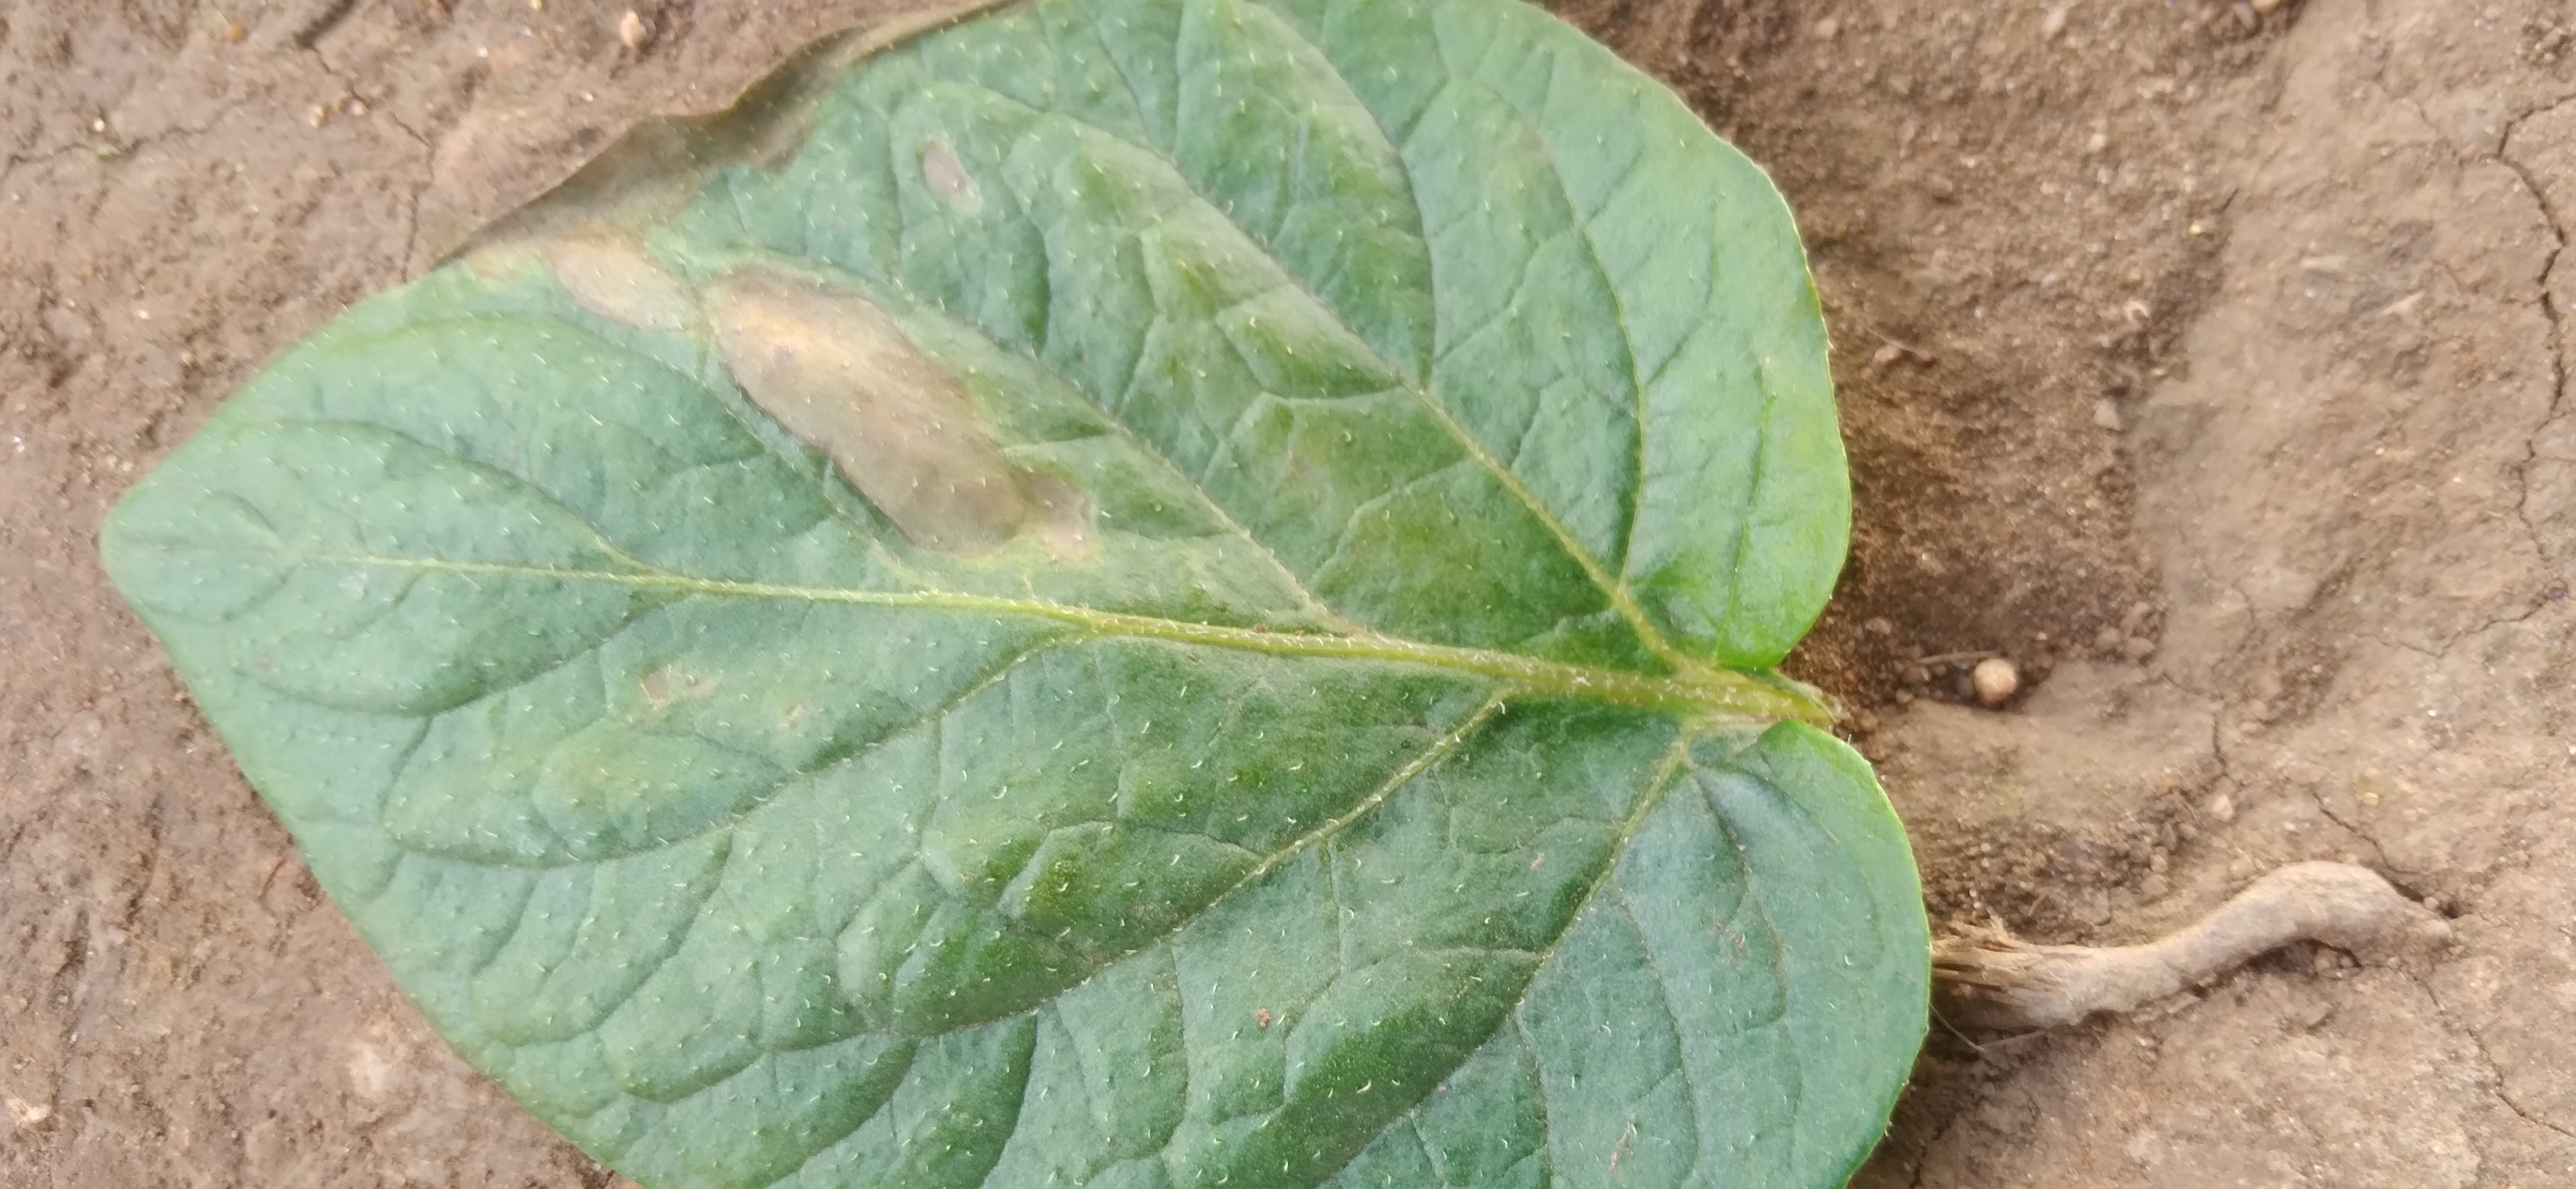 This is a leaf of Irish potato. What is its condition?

early blight
